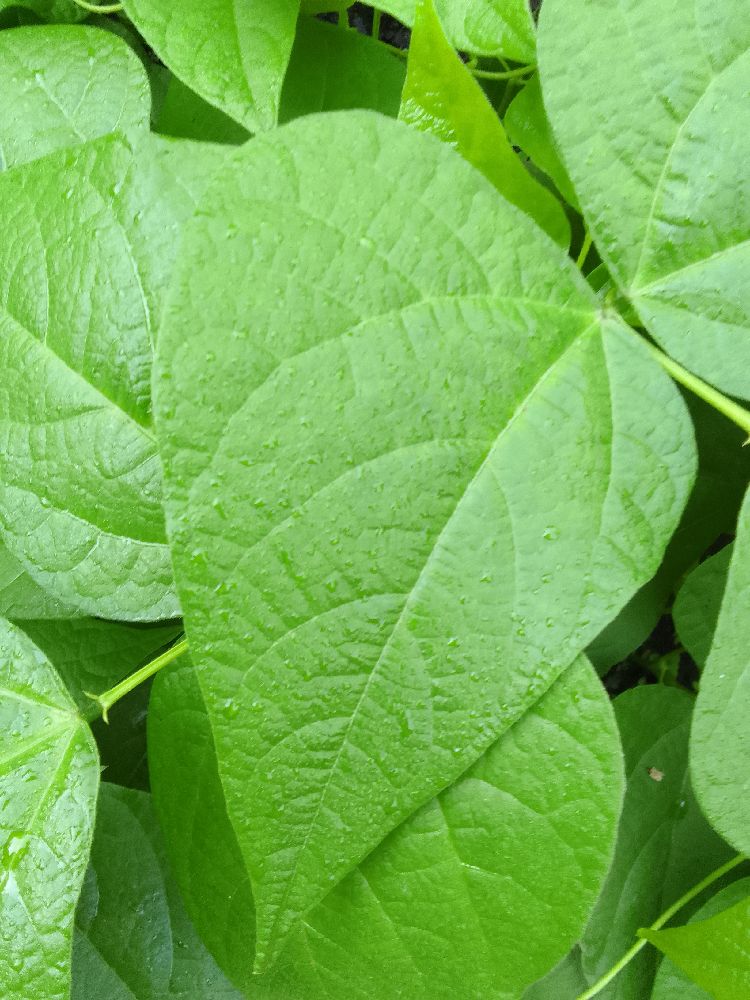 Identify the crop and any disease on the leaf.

common bean, healthy
